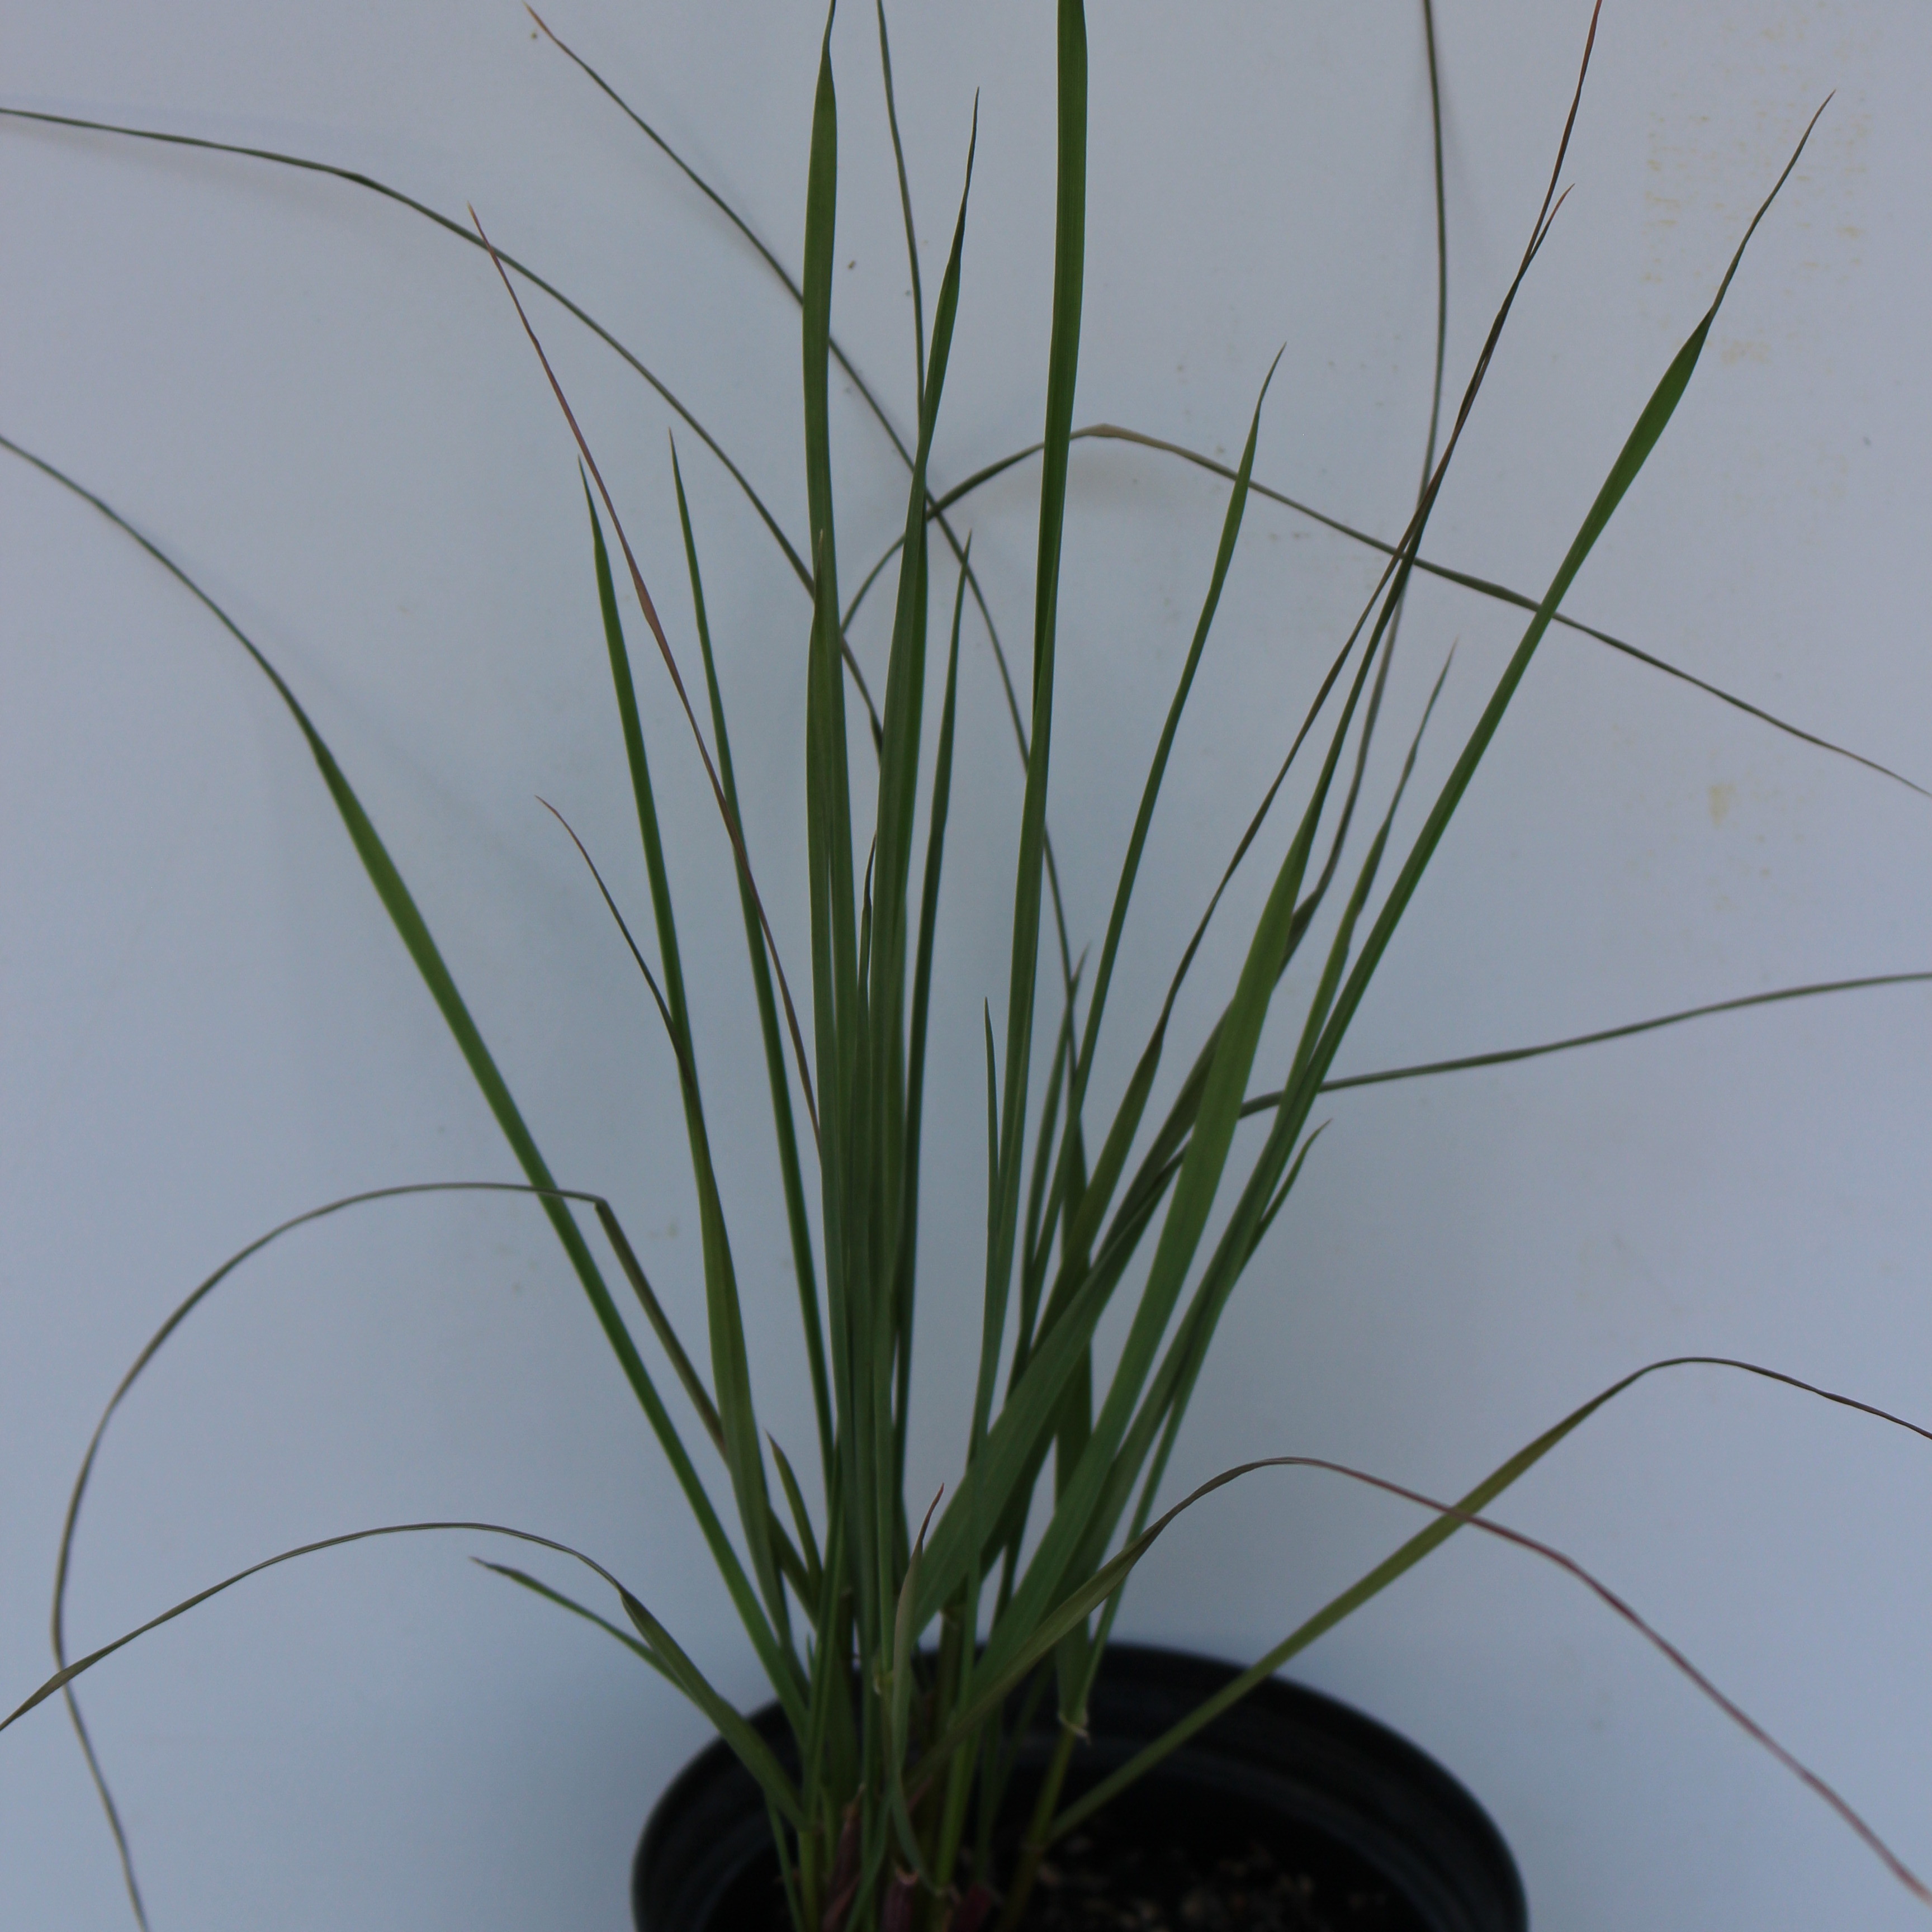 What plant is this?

Lolium multiflorum
